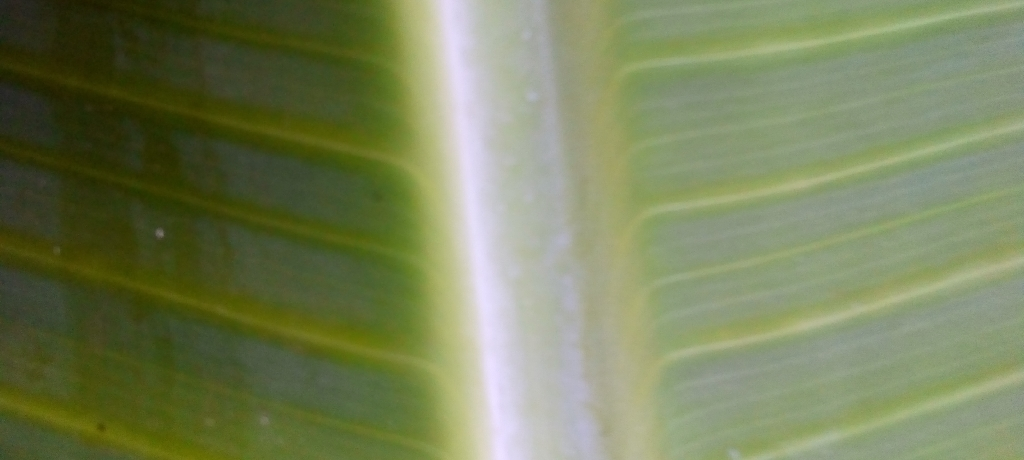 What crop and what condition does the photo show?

banana, healthy
